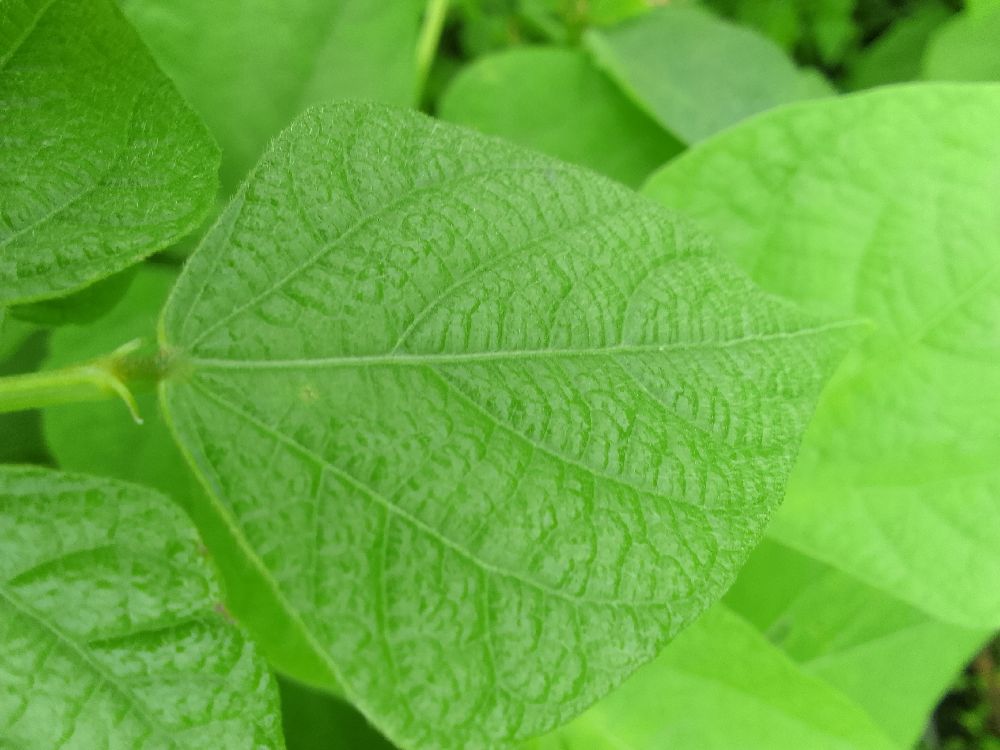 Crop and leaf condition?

common bean, healthy
